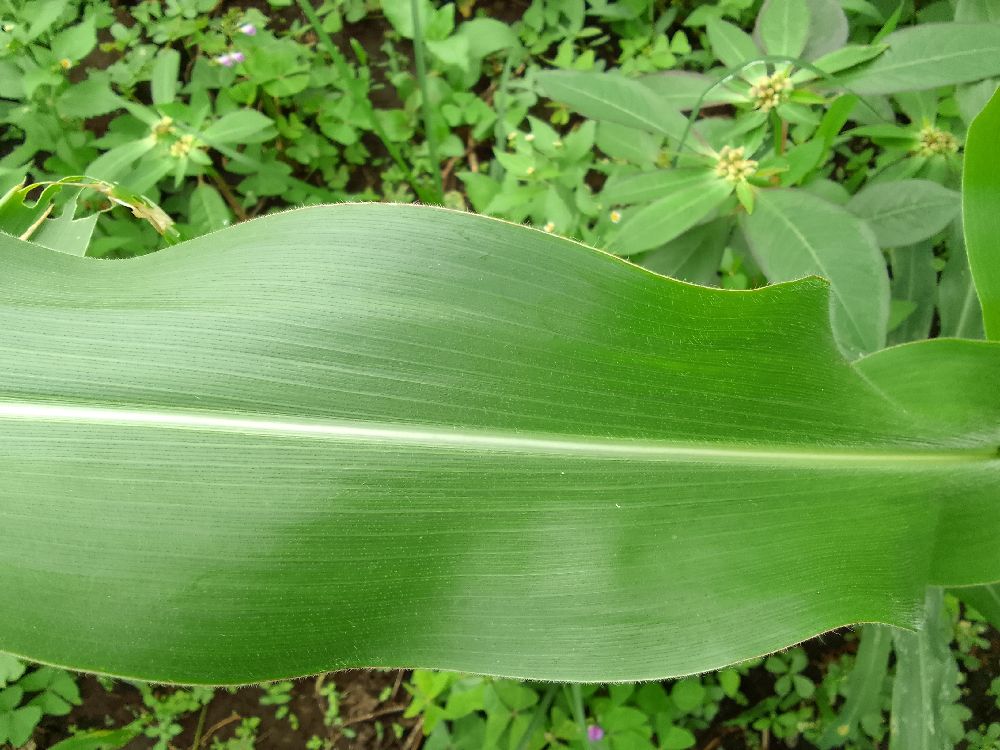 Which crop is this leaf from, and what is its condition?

maize, healthy
